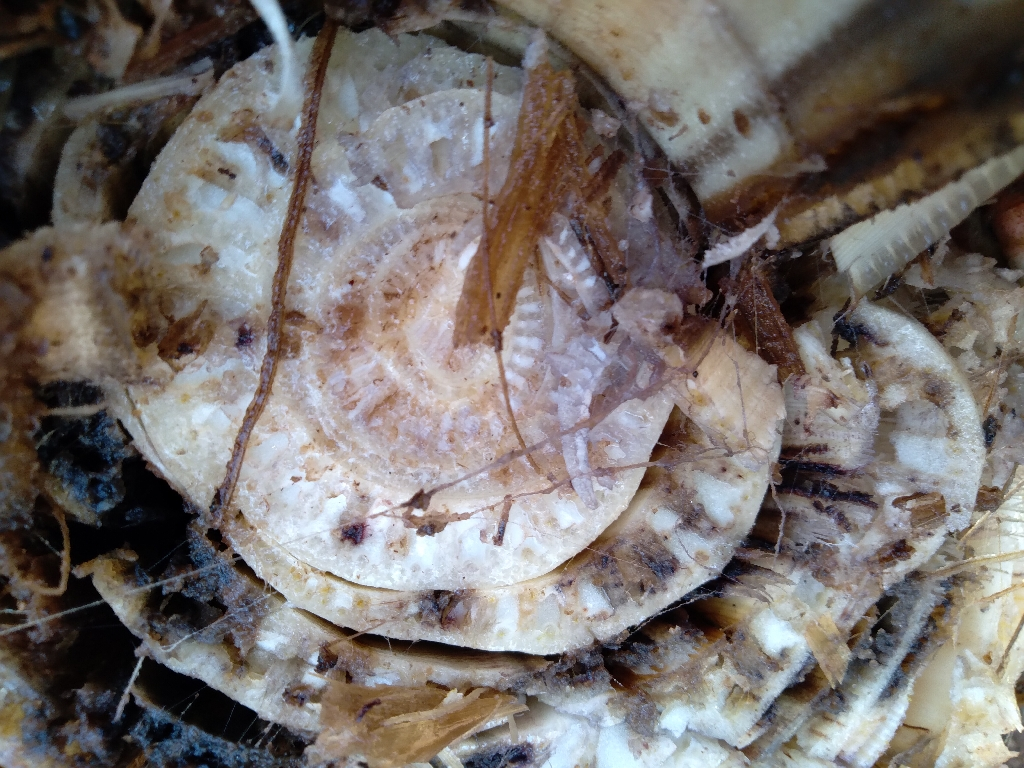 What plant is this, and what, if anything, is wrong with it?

banana, fusarium wilt race 1
